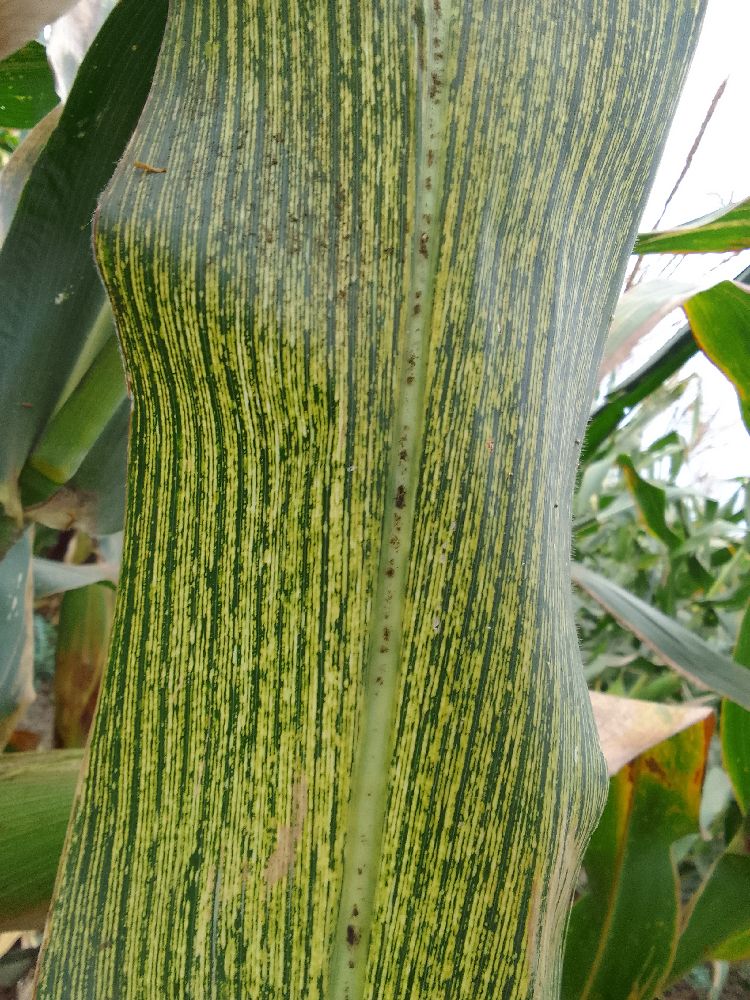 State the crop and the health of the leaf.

maize, maize streak virus
